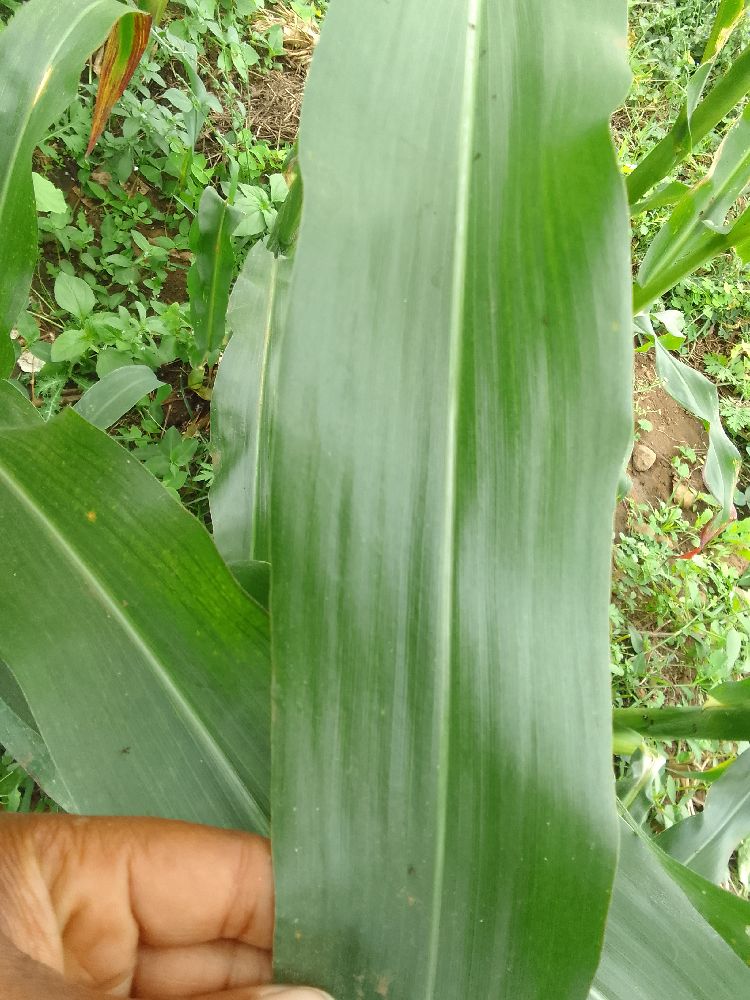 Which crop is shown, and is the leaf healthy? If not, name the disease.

maize, healthy
